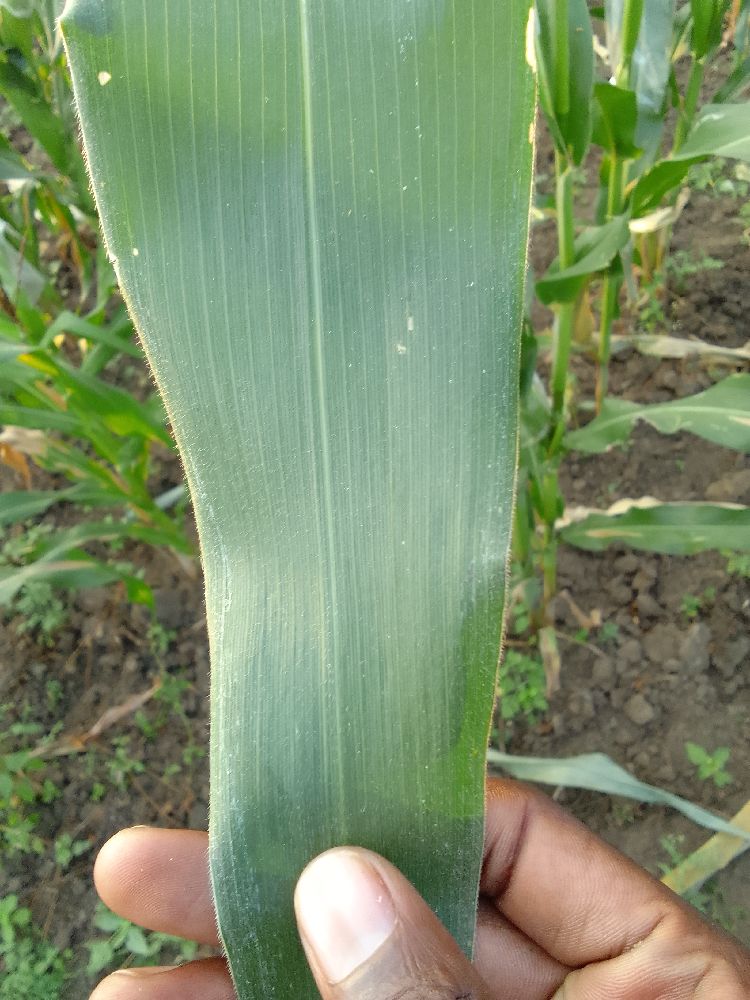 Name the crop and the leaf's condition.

maize, healthy
